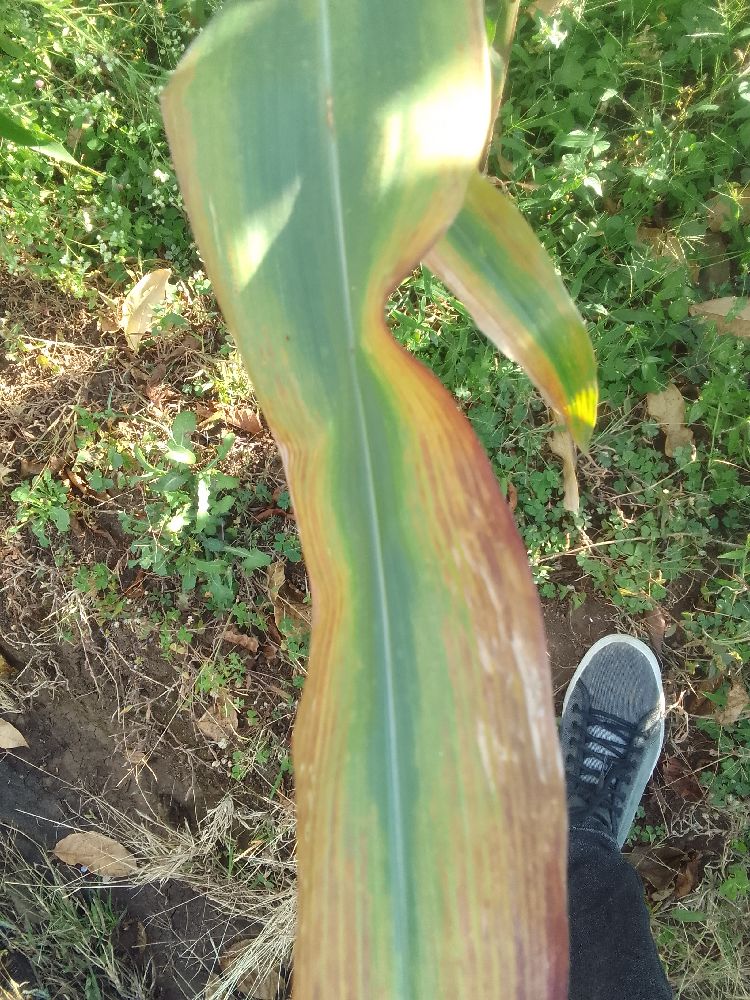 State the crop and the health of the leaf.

maize, maize lethal necrosis
